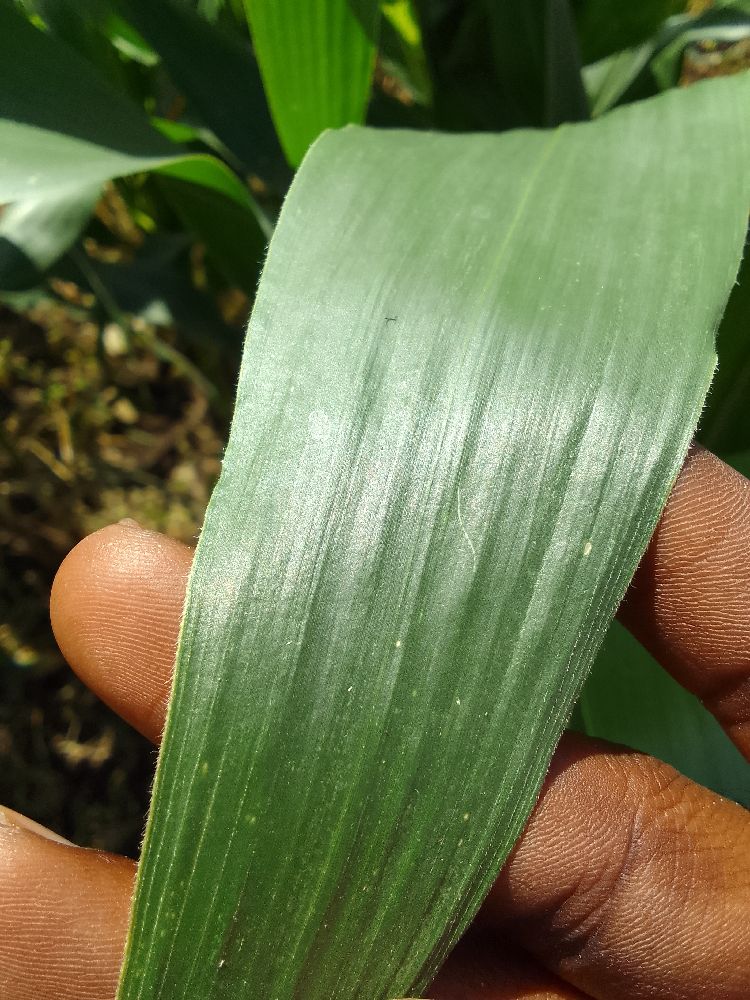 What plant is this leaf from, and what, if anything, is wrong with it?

maize, healthy
